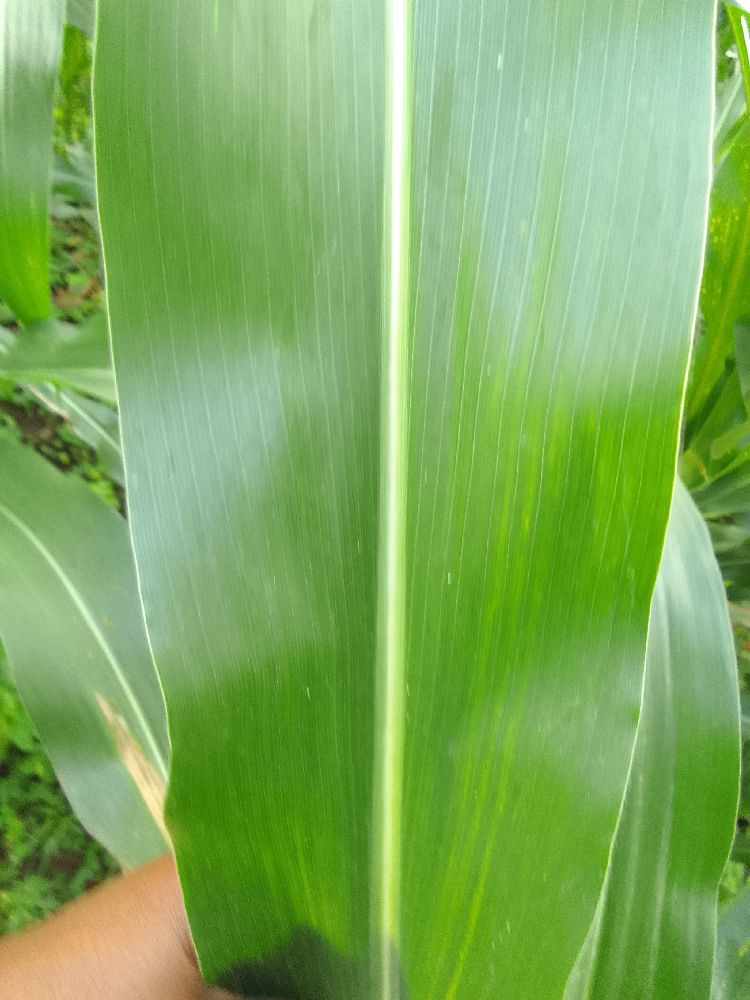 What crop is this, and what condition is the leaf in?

maize, healthy
